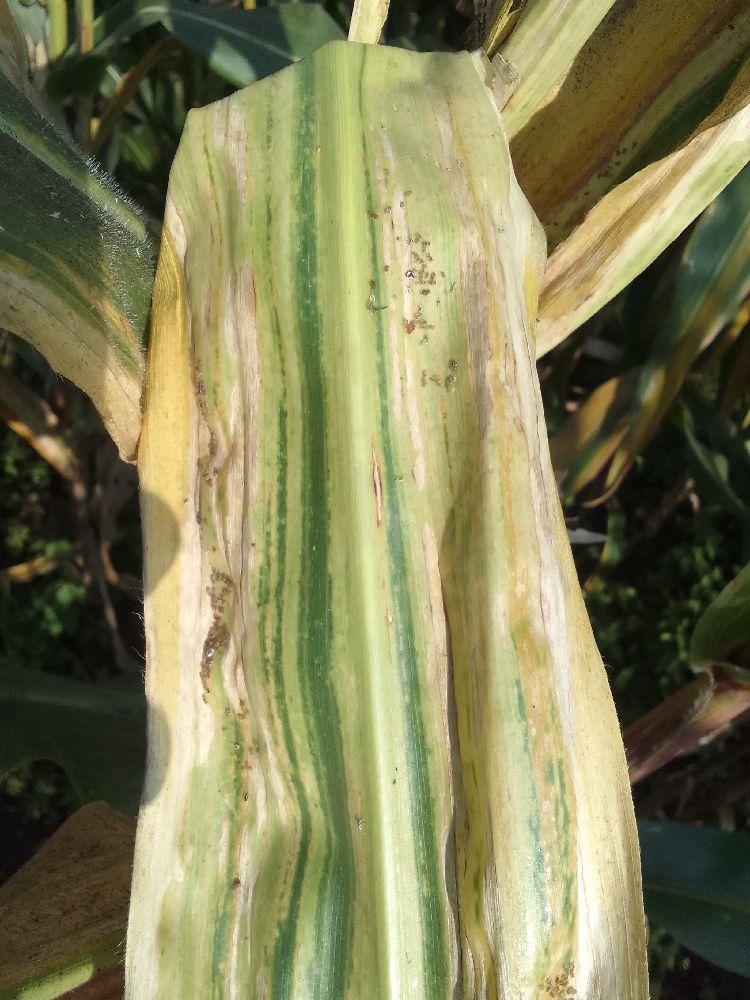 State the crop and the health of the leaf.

maize, maize lethal necrosis
